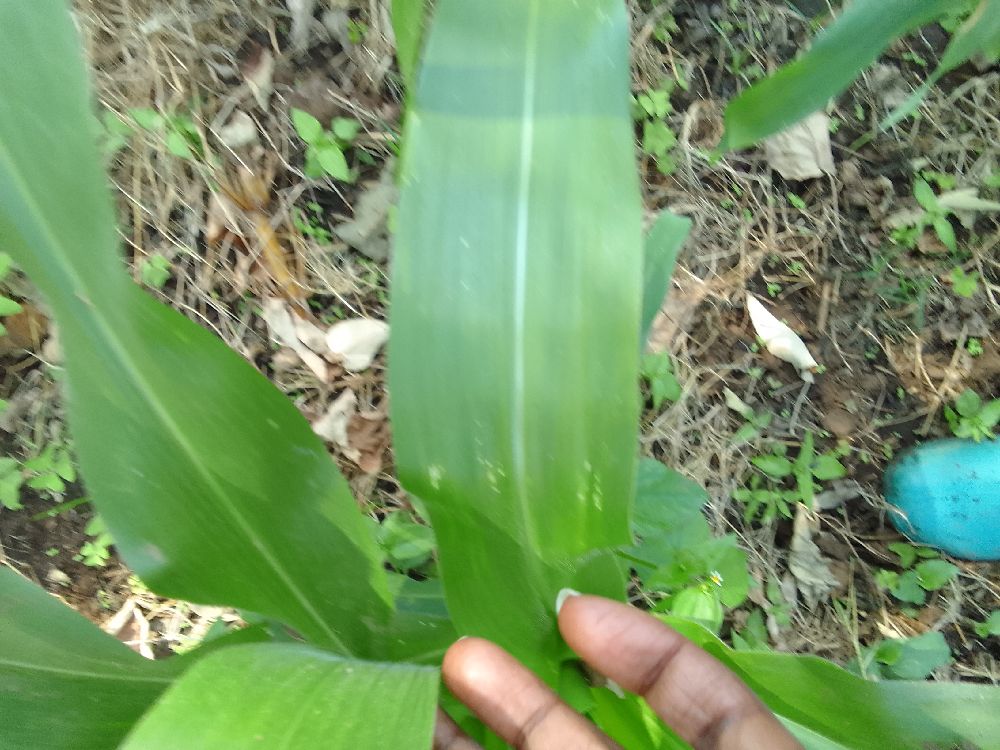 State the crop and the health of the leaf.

maize, healthy
